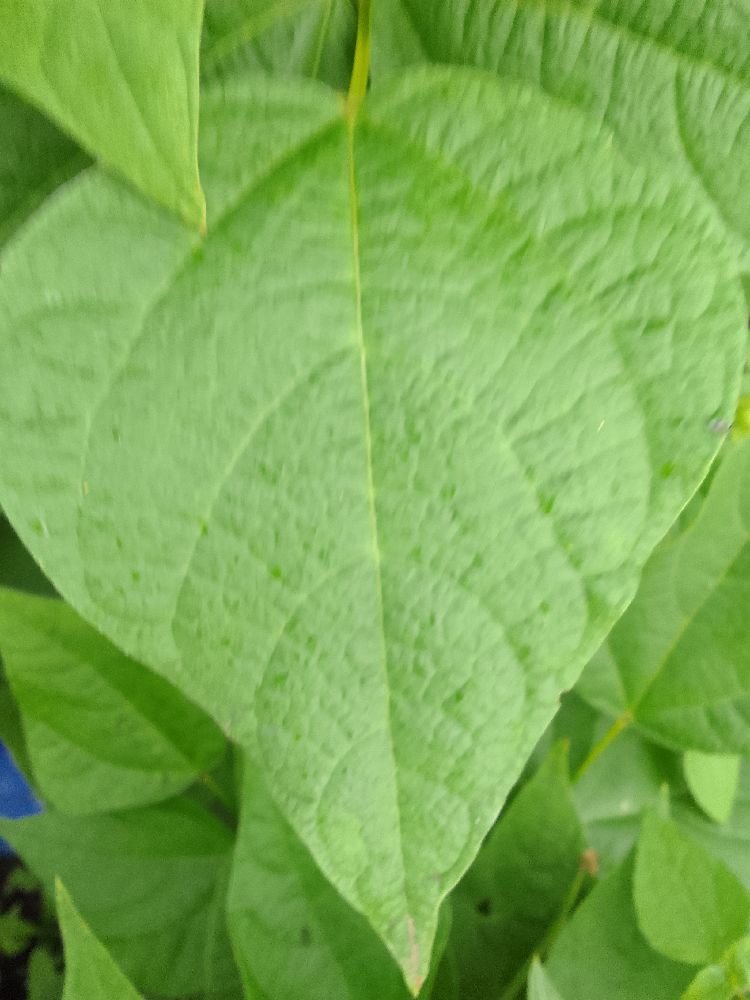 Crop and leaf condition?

common bean, healthy
